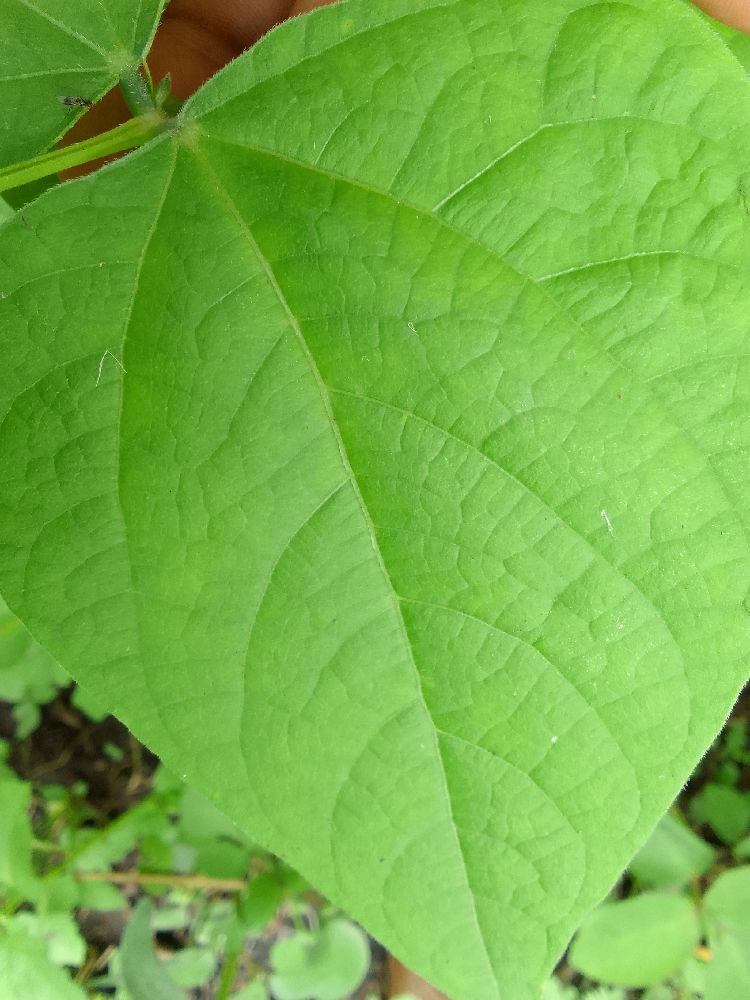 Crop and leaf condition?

common bean, healthy
